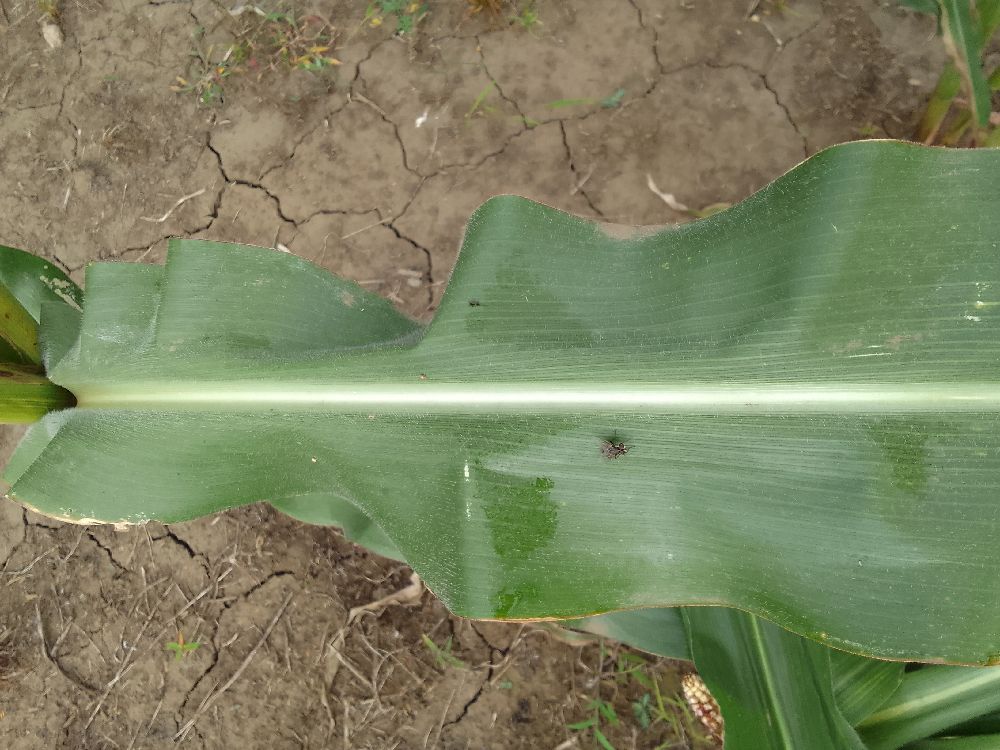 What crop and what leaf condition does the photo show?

maize, healthy
